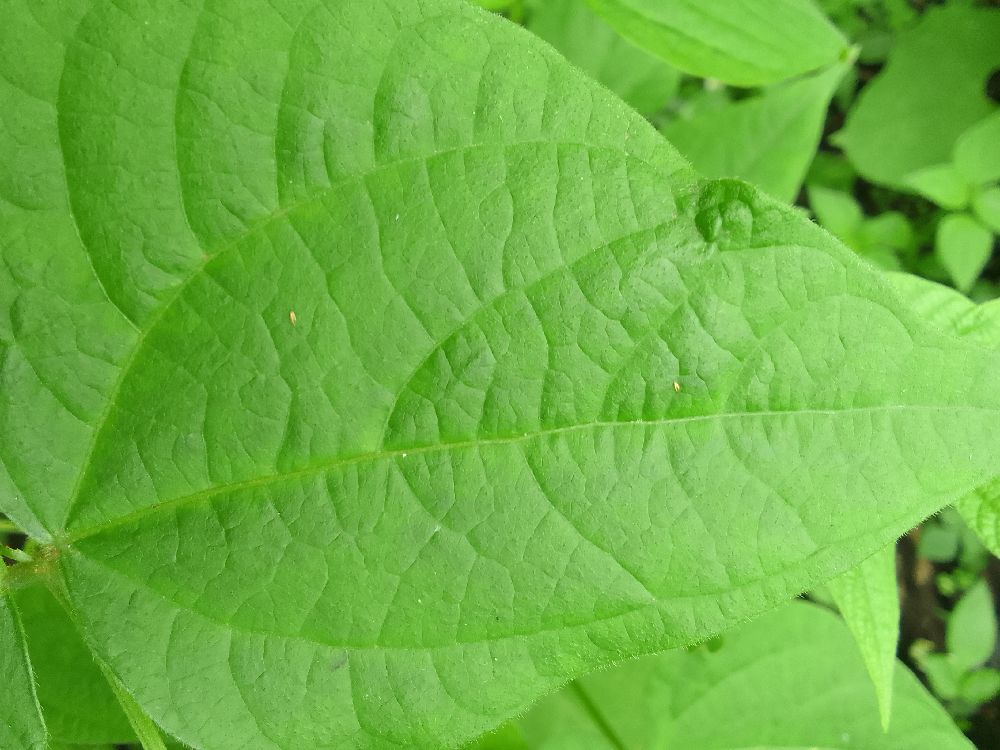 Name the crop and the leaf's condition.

common bean, healthy
